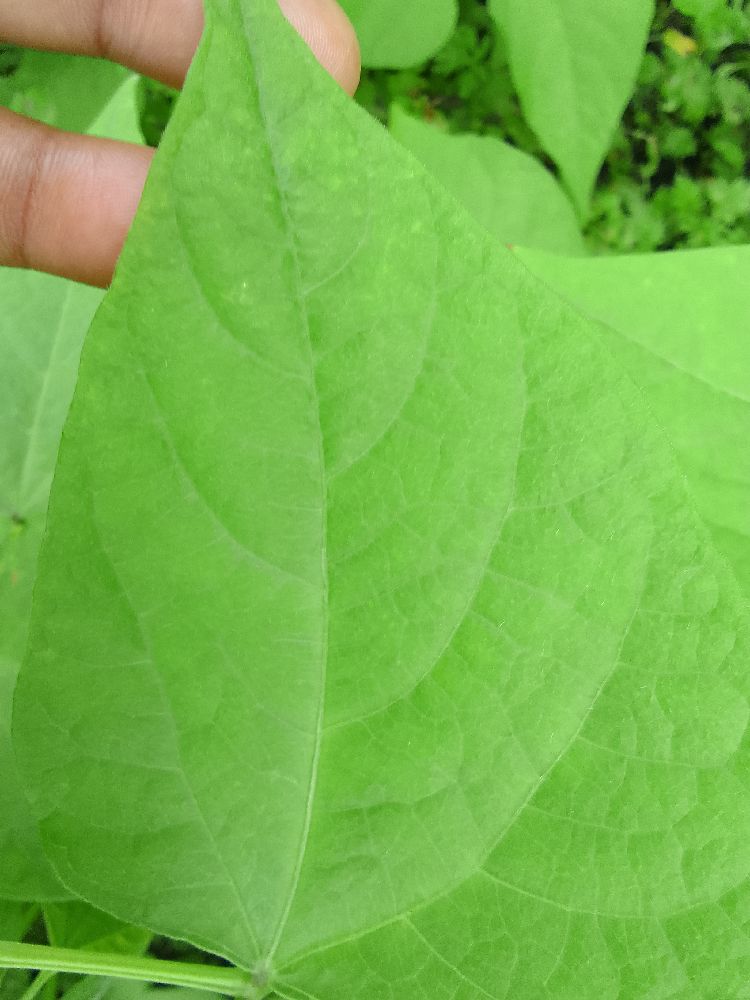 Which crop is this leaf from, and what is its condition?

common bean, healthy
